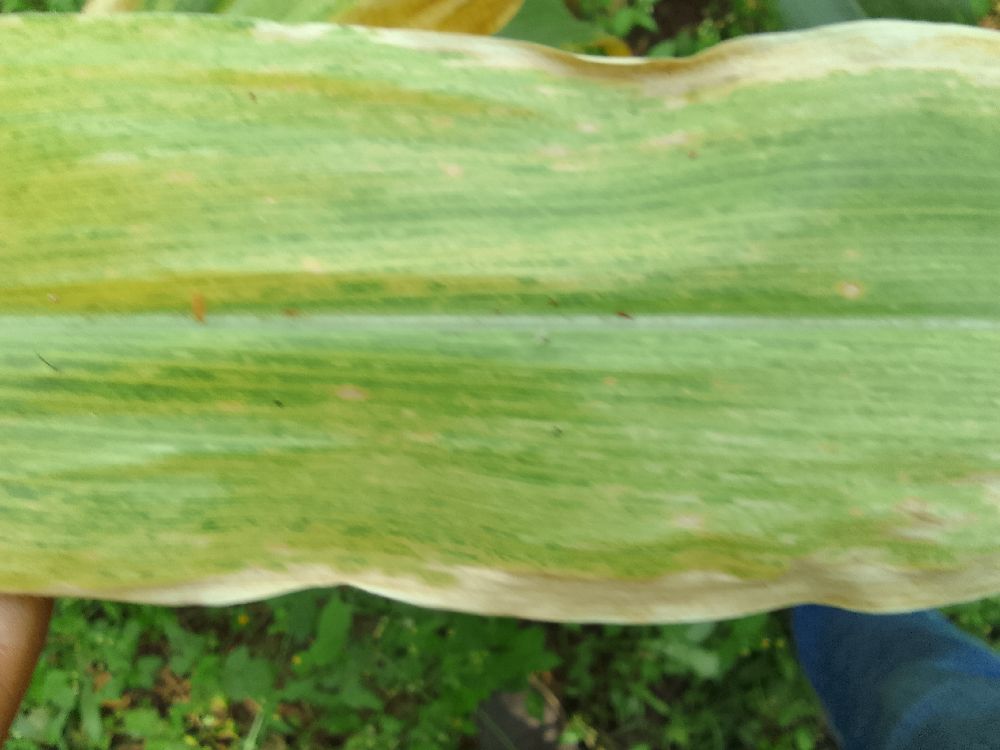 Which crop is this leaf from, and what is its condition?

maize, maize lethal necrosis
